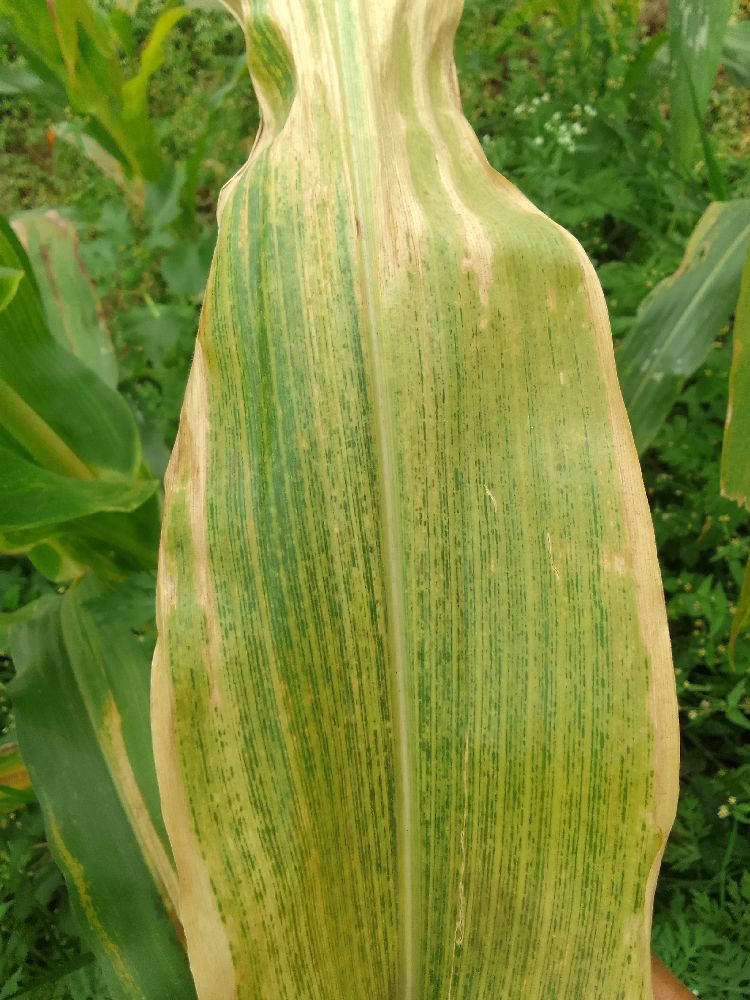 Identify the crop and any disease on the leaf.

maize, maize lethal necrosis
